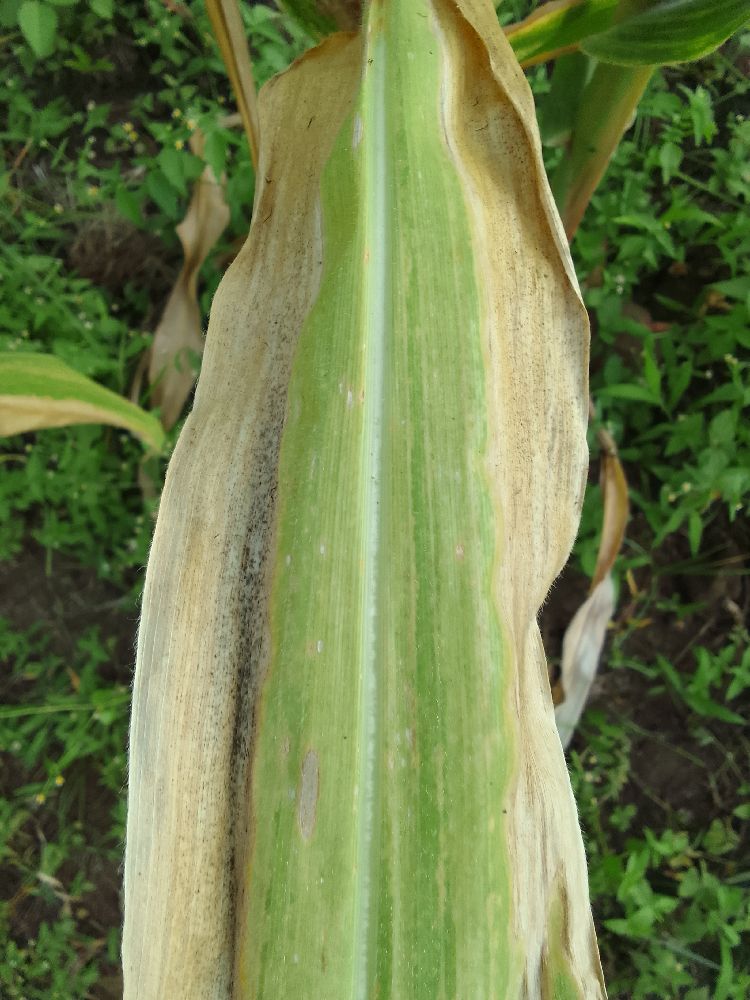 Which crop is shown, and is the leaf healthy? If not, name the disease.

maize, maize lethal necrosis
